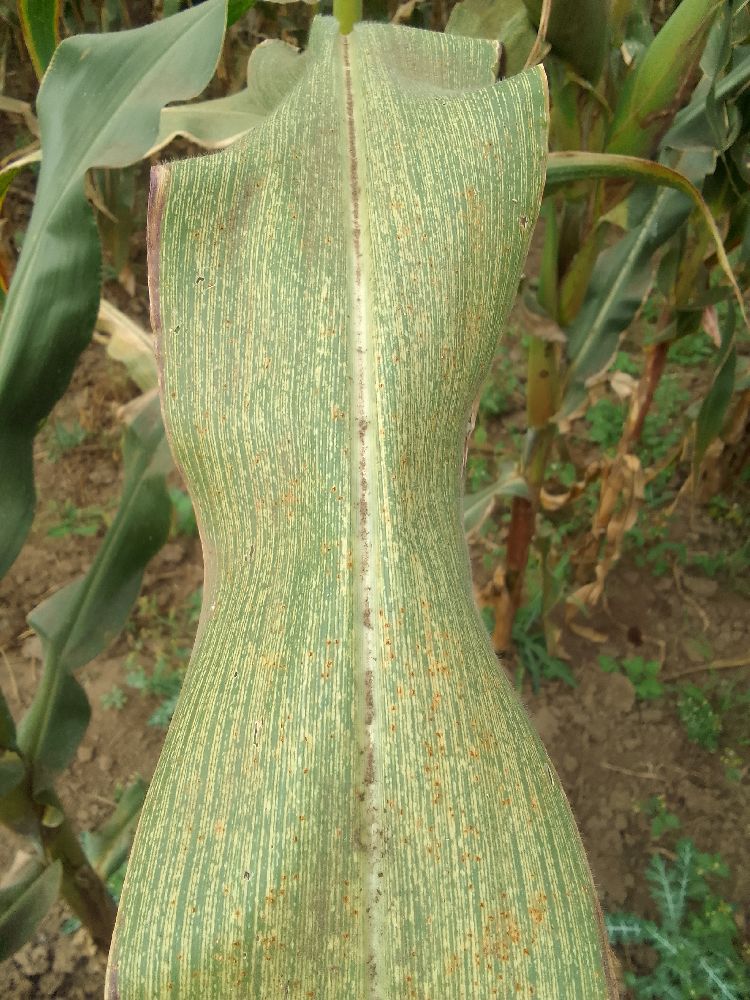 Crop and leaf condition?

maize, maize streak virus
